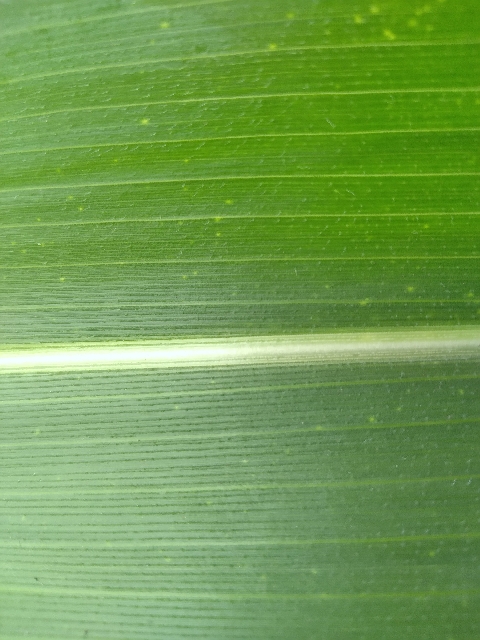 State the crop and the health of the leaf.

maize, healthy
